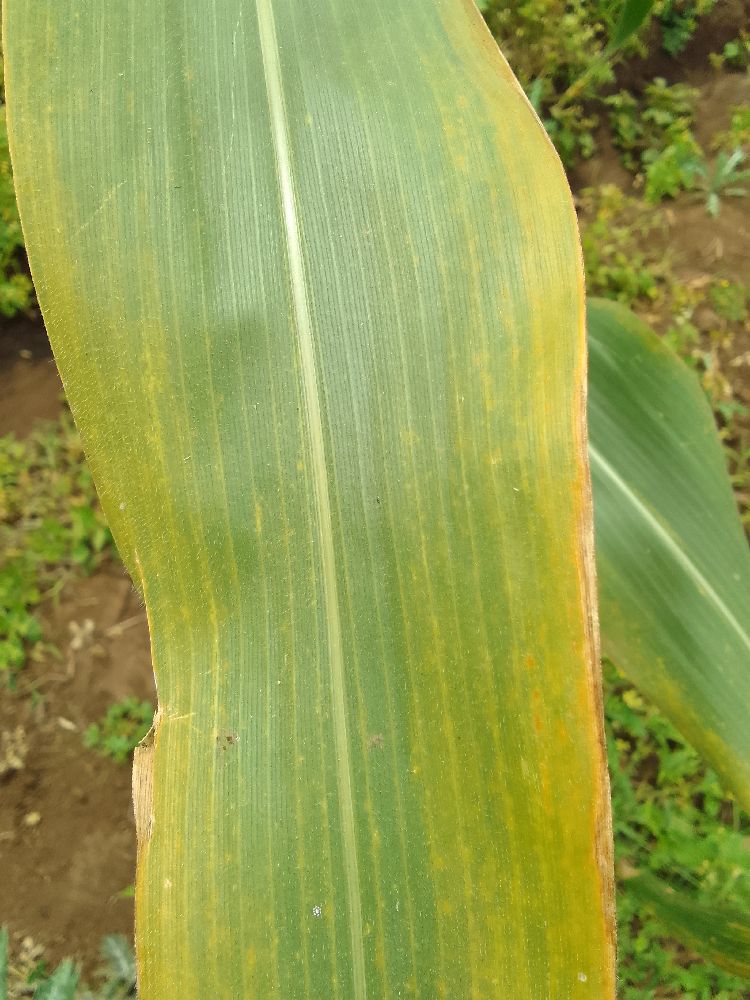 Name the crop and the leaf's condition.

maize, maize lethal necrosis
